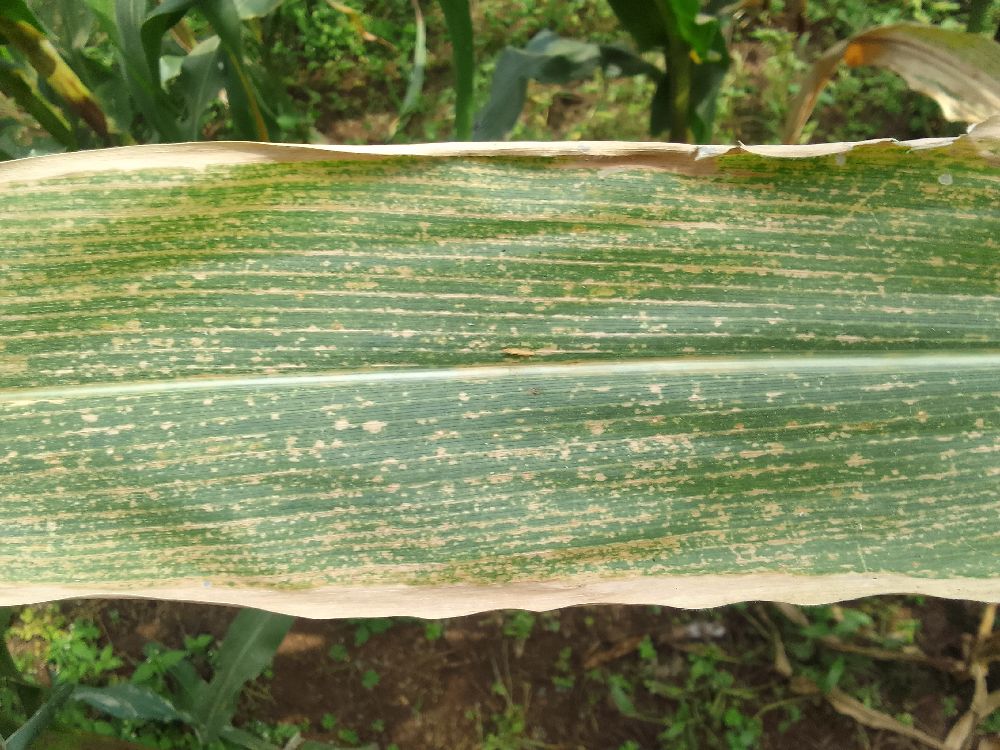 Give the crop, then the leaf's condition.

maize, maize lethal necrosis
